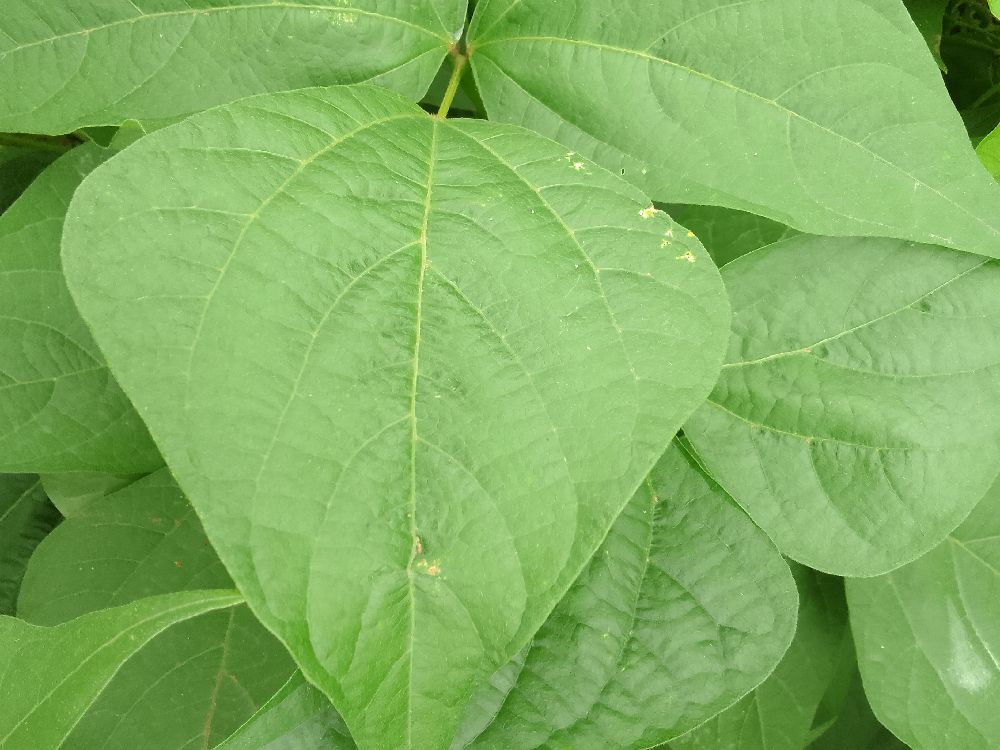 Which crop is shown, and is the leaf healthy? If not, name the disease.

common bean, healthy
